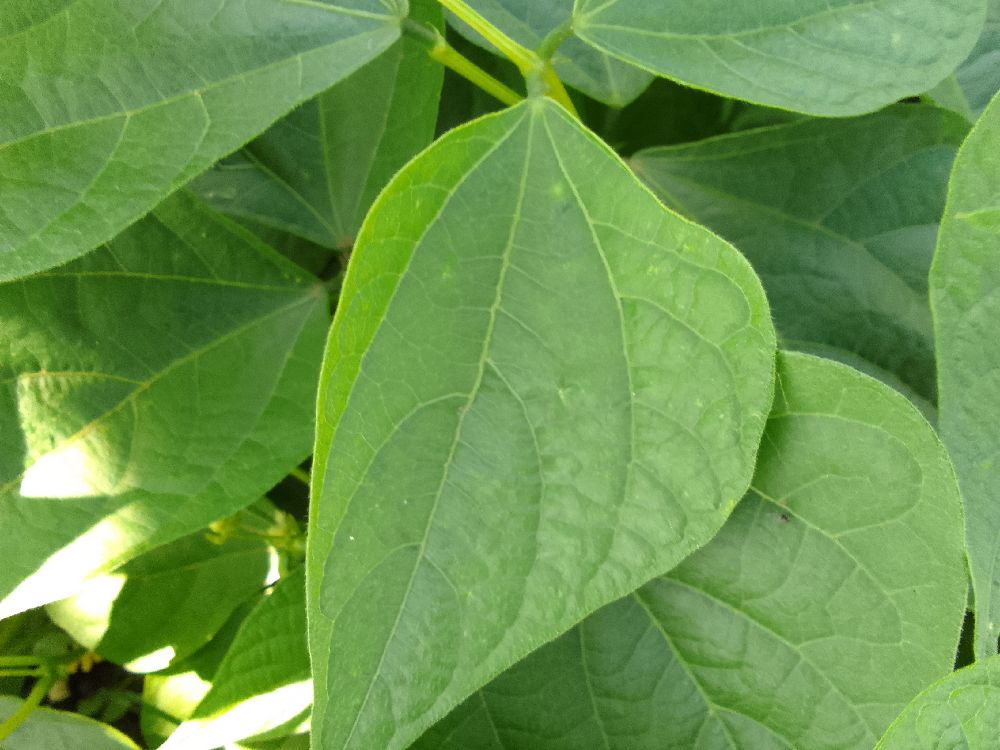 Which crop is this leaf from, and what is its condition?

common bean, healthy
